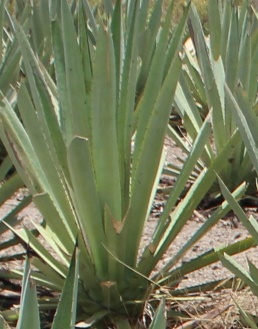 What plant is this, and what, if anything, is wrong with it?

agave, yellow
